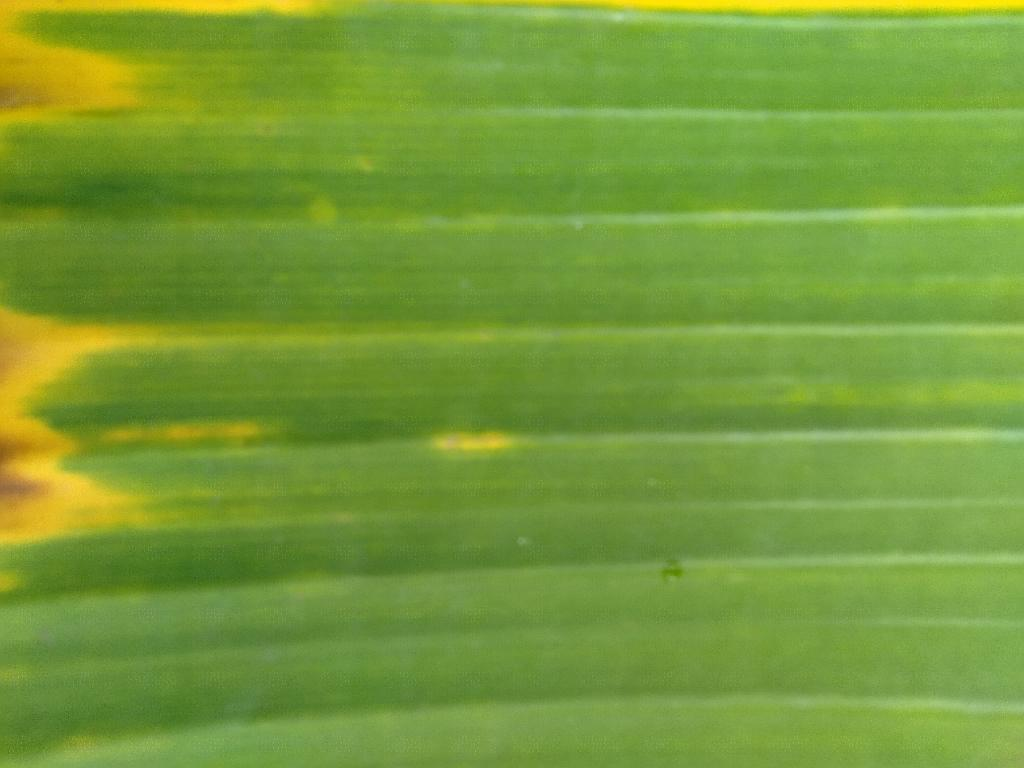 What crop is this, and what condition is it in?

banana, fusarium wilt race 1
